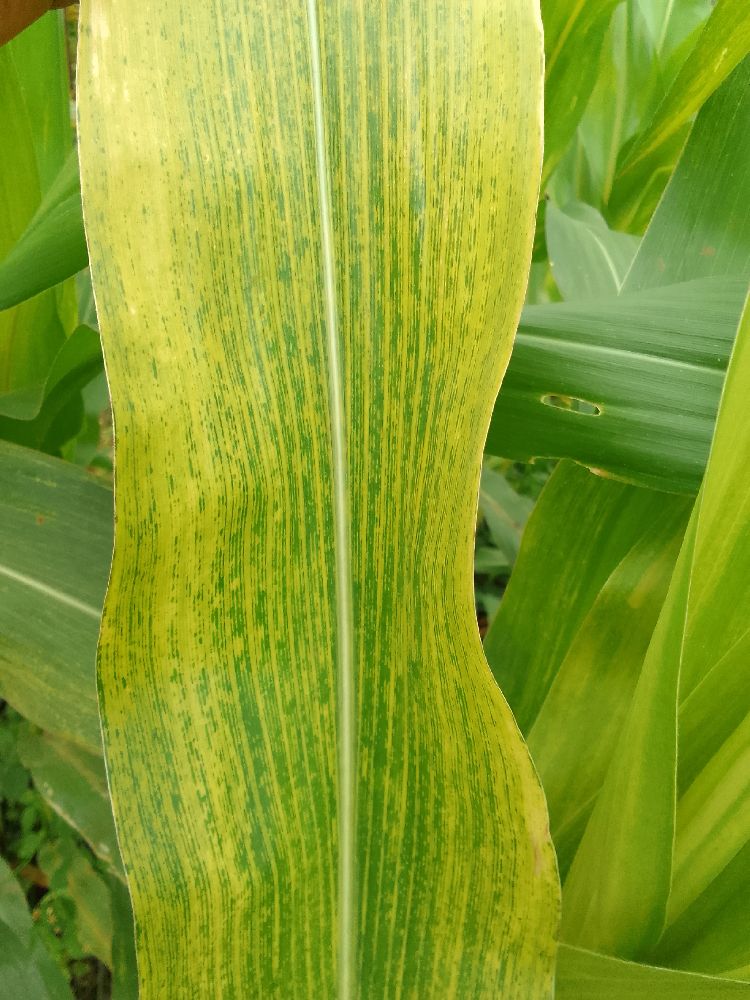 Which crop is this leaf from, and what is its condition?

maize, maize lethal necrosis
